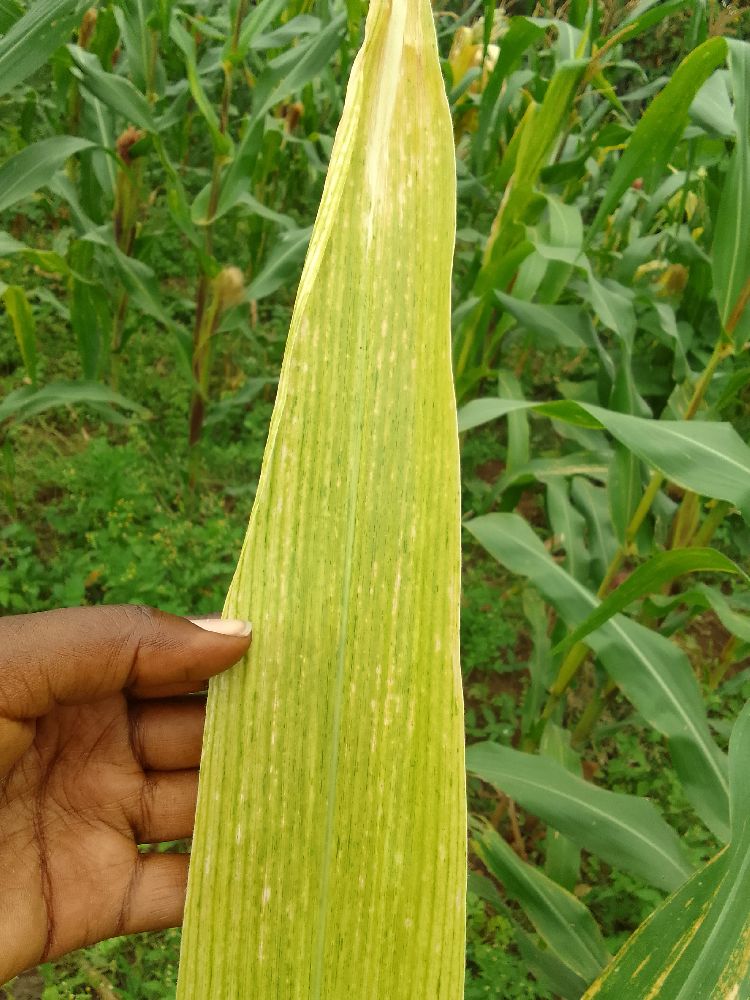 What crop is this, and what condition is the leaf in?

maize, maize lethal necrosis
